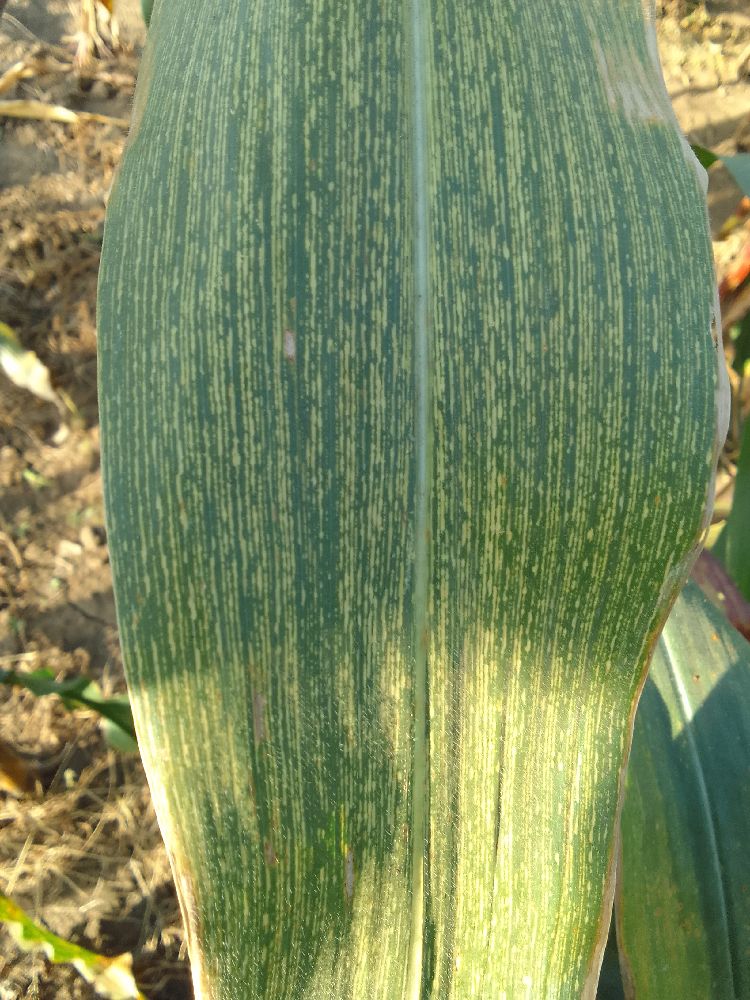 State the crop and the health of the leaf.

maize, maize streak virus
